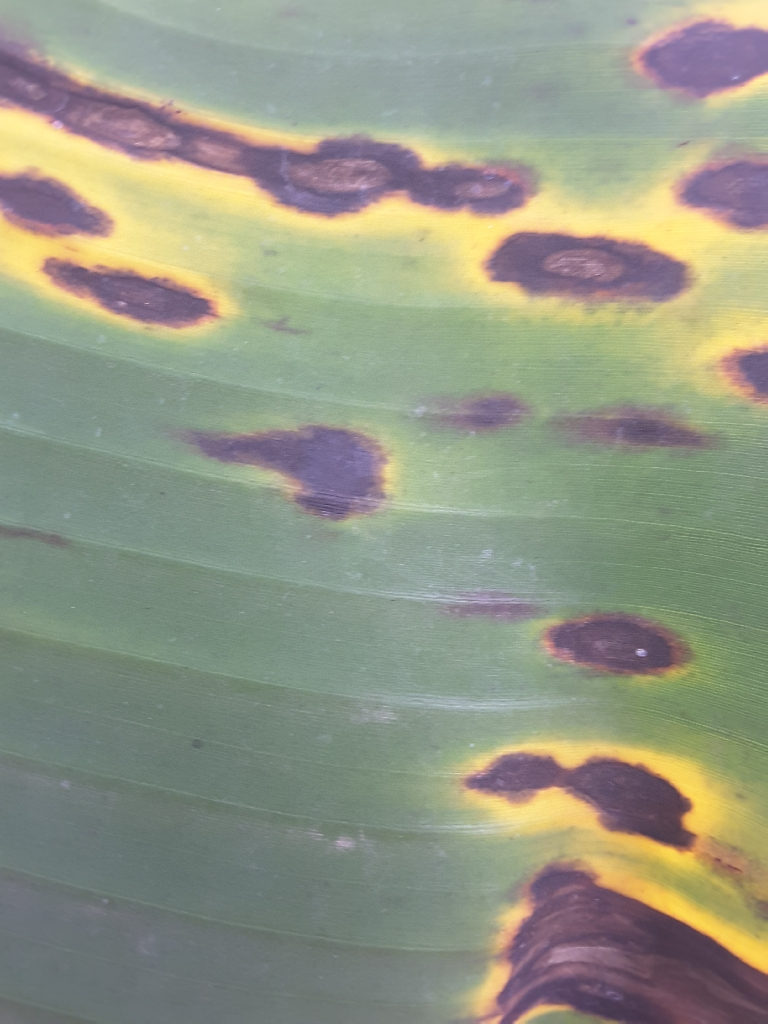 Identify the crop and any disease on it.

banana, black sigatoka
